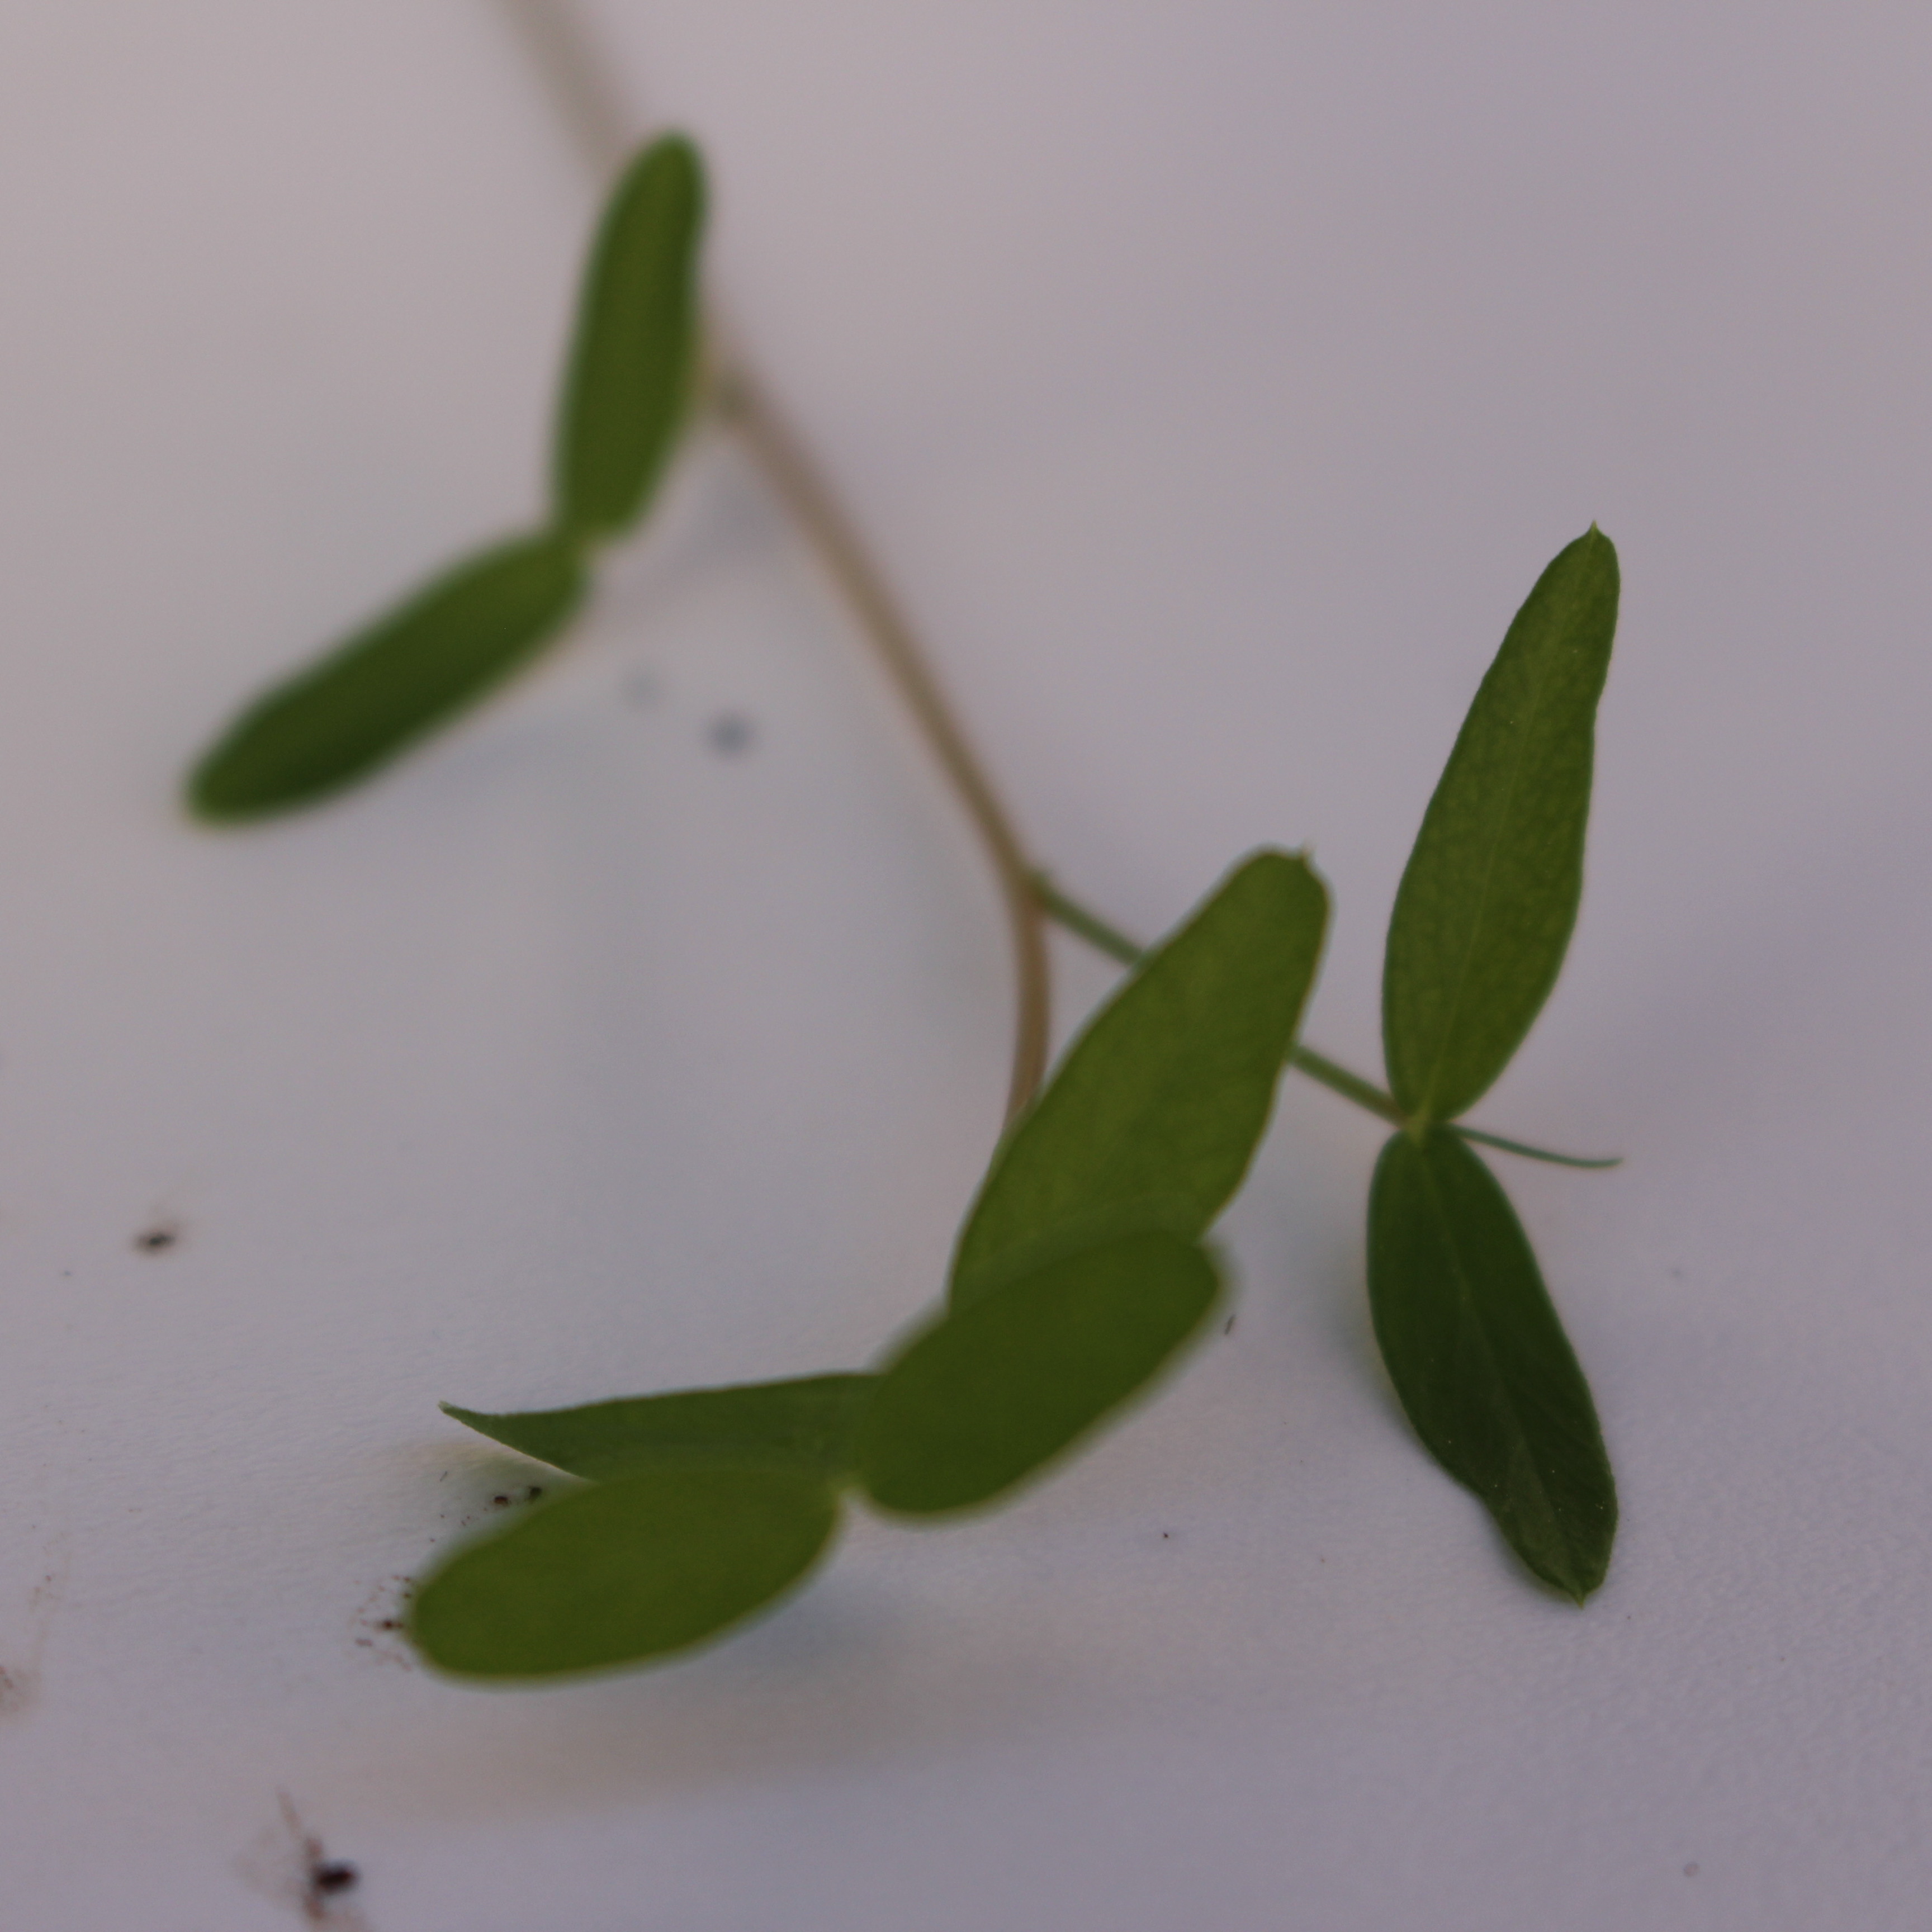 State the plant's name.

Vicia sativa
